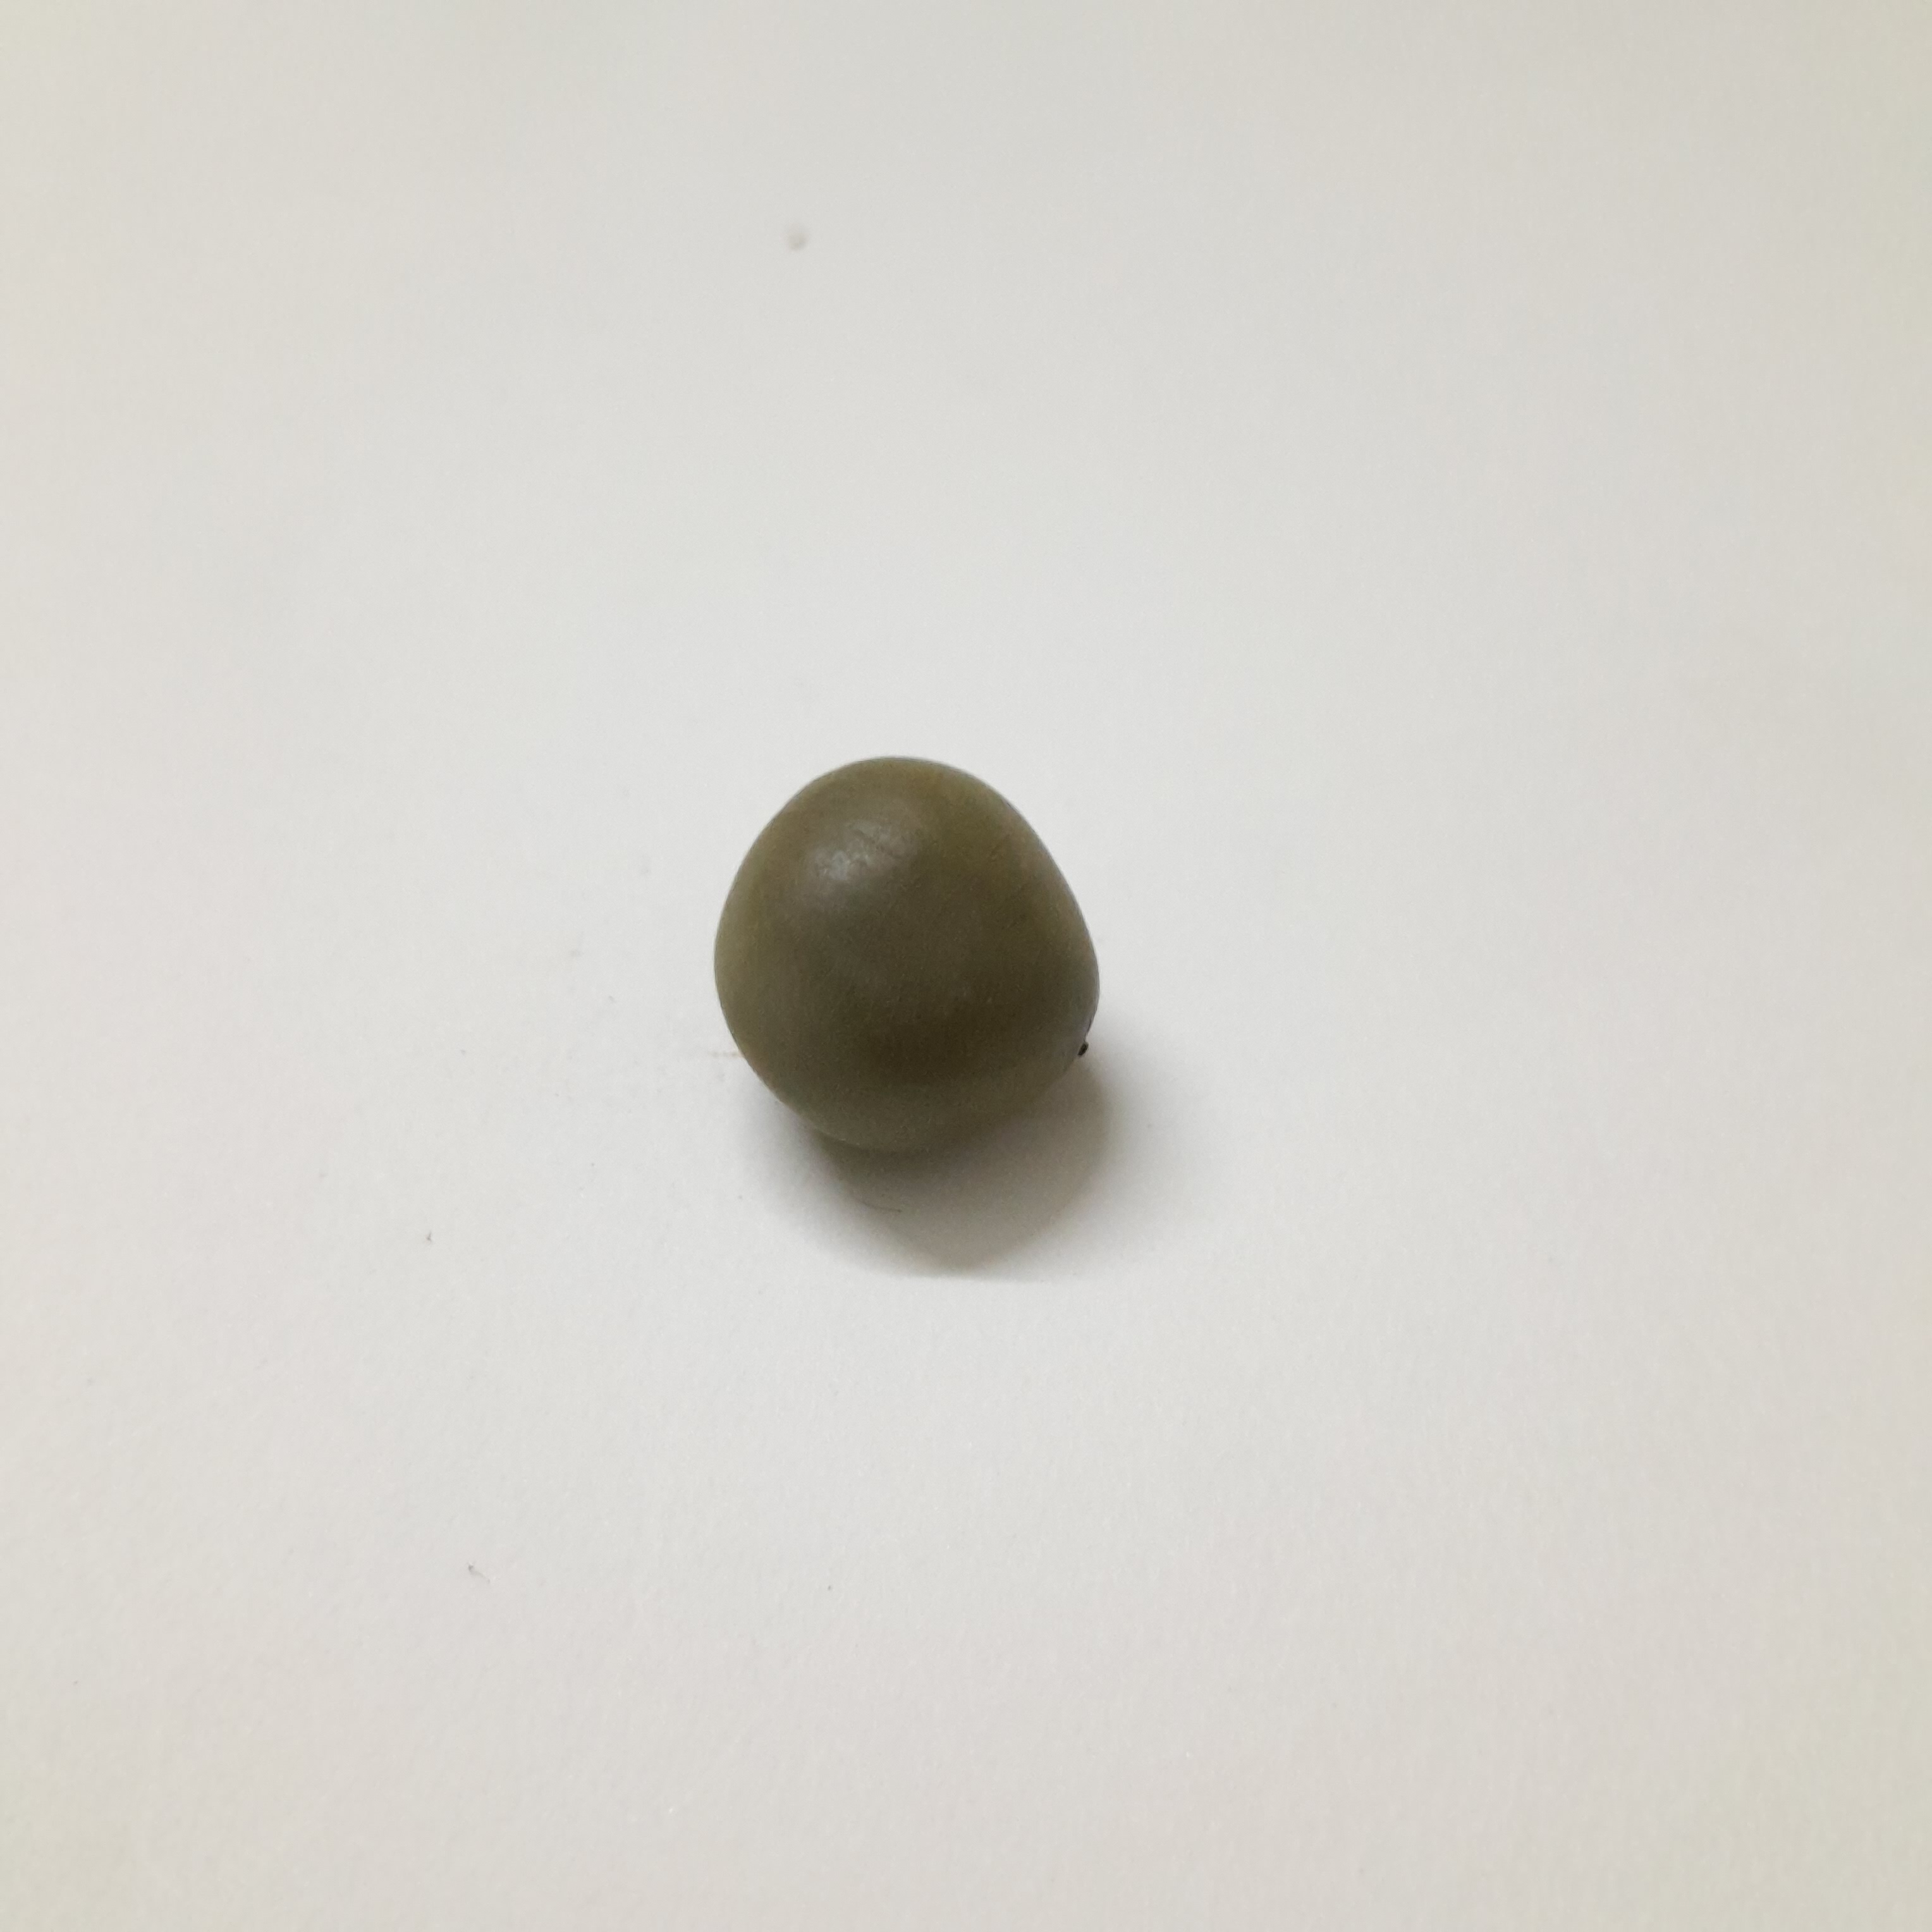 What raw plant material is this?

sagargota
